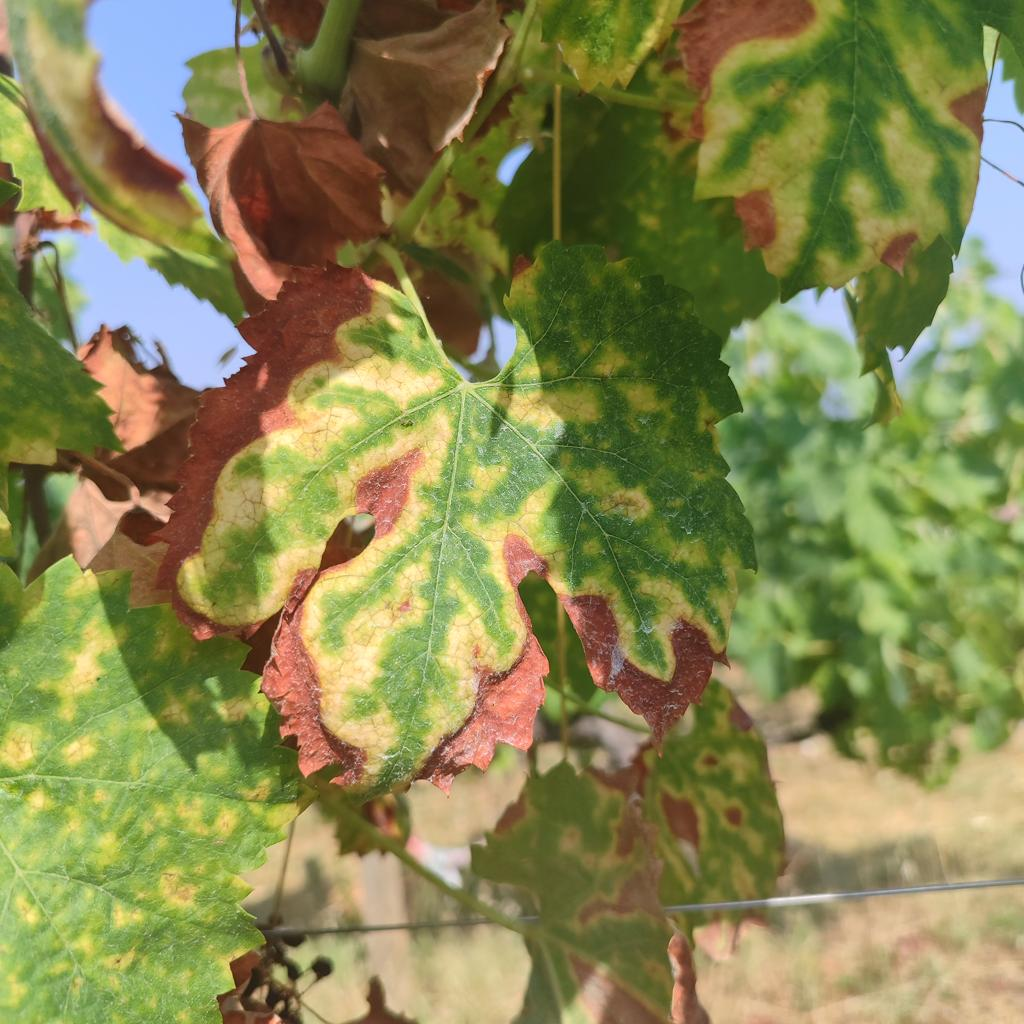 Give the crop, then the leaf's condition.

grapevine, esca complex
